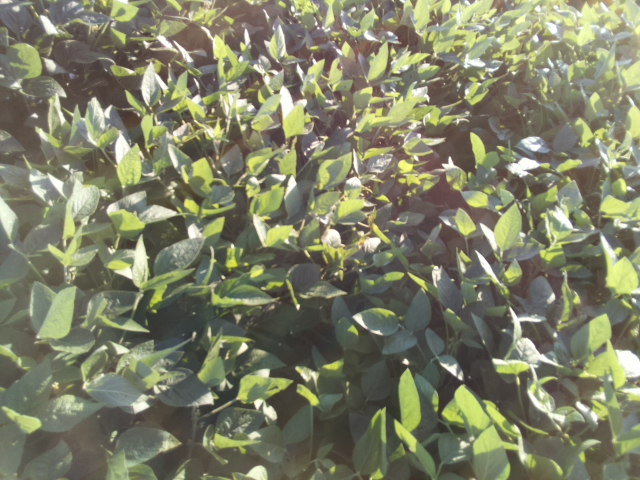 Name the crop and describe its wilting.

soybean, leaflets folding inward at secondary pulvinus with no turgor loss in leaflets or petioles
